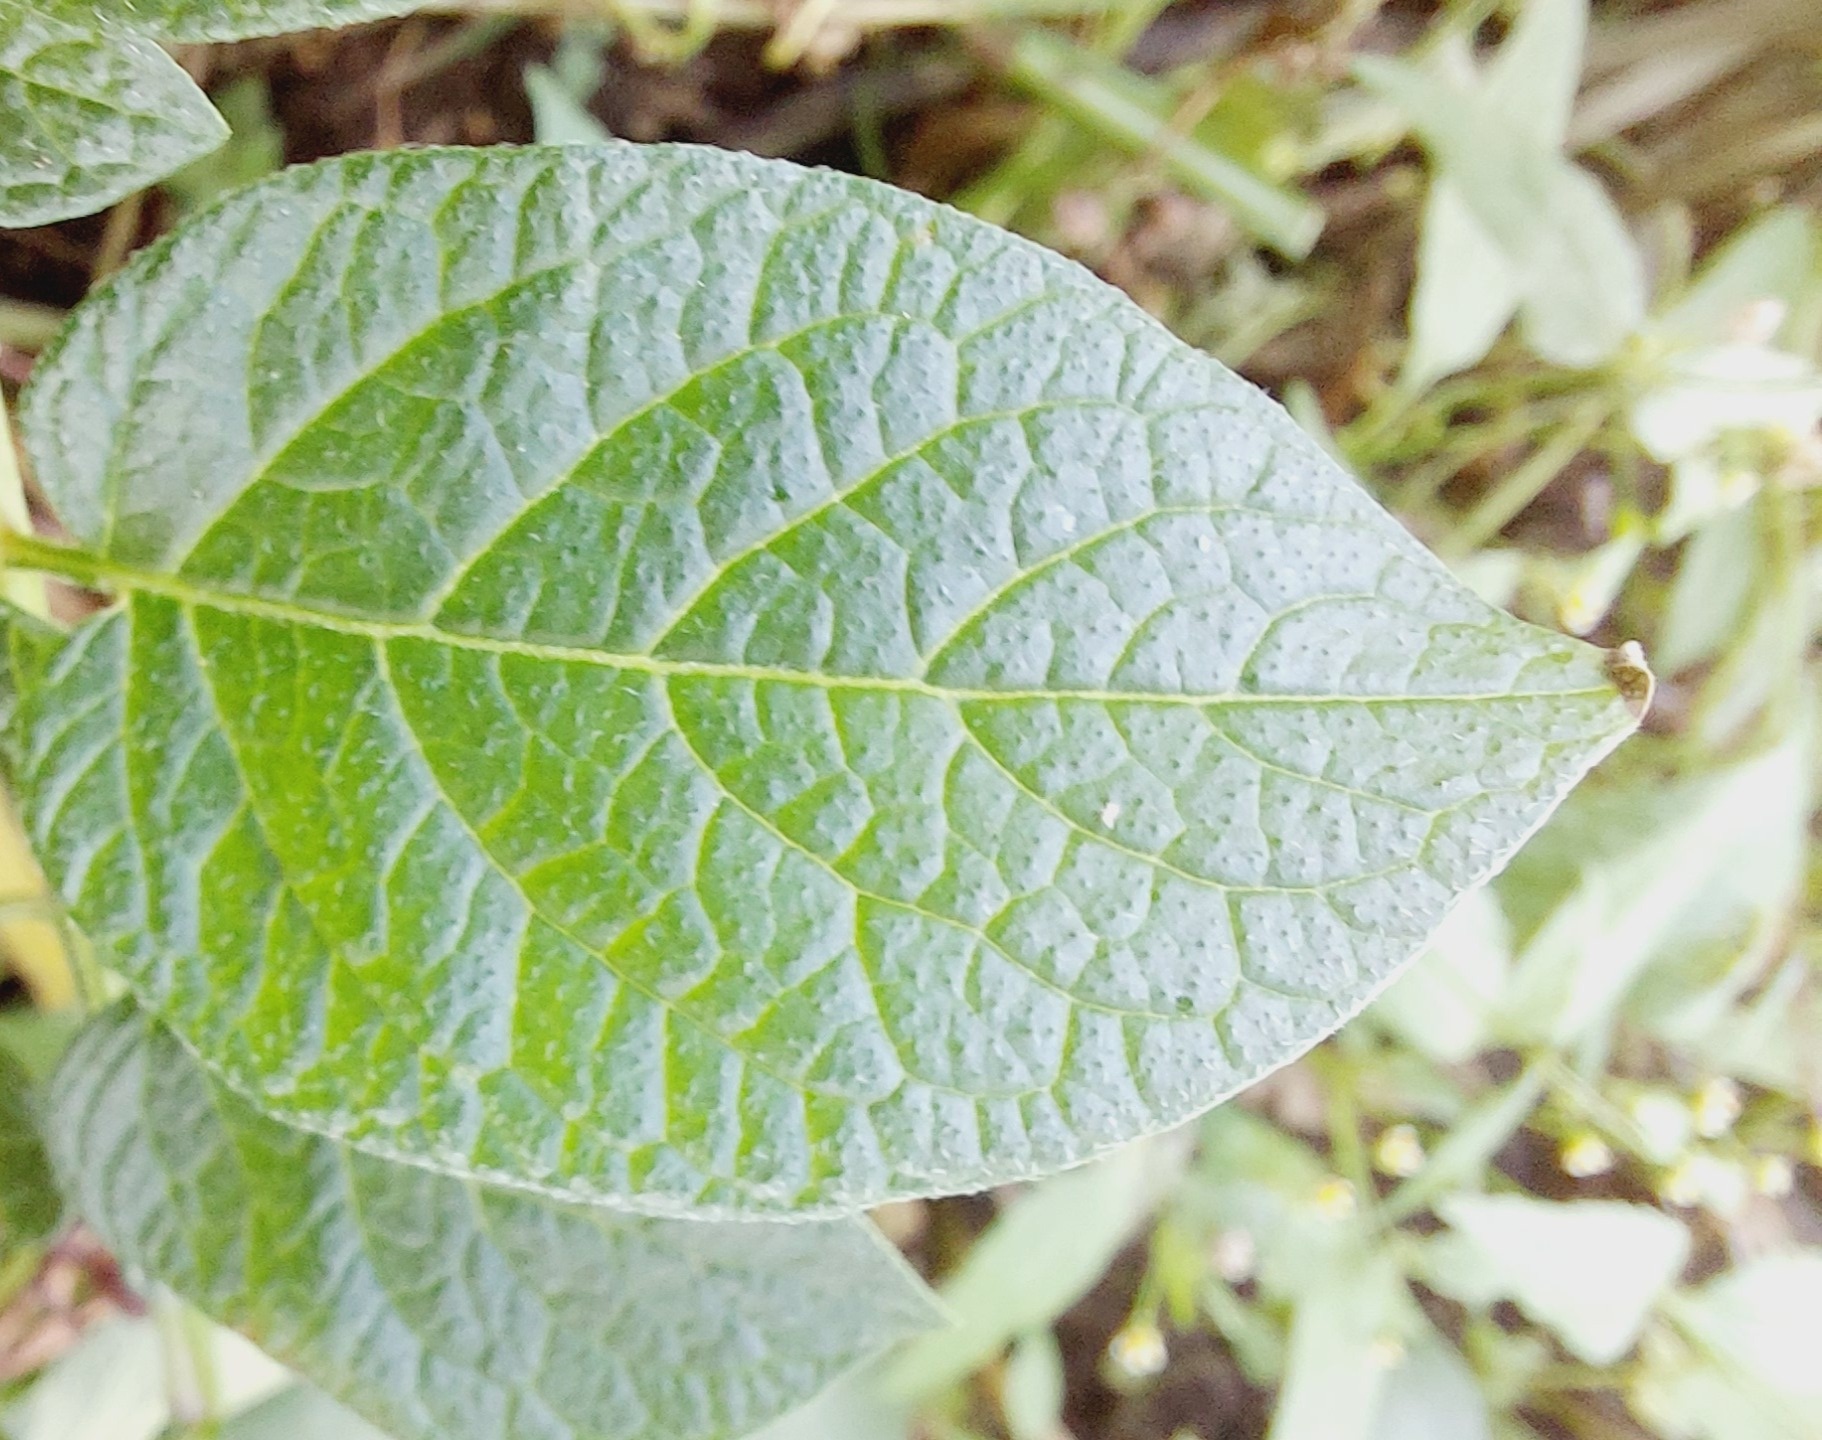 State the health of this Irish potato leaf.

healthy
